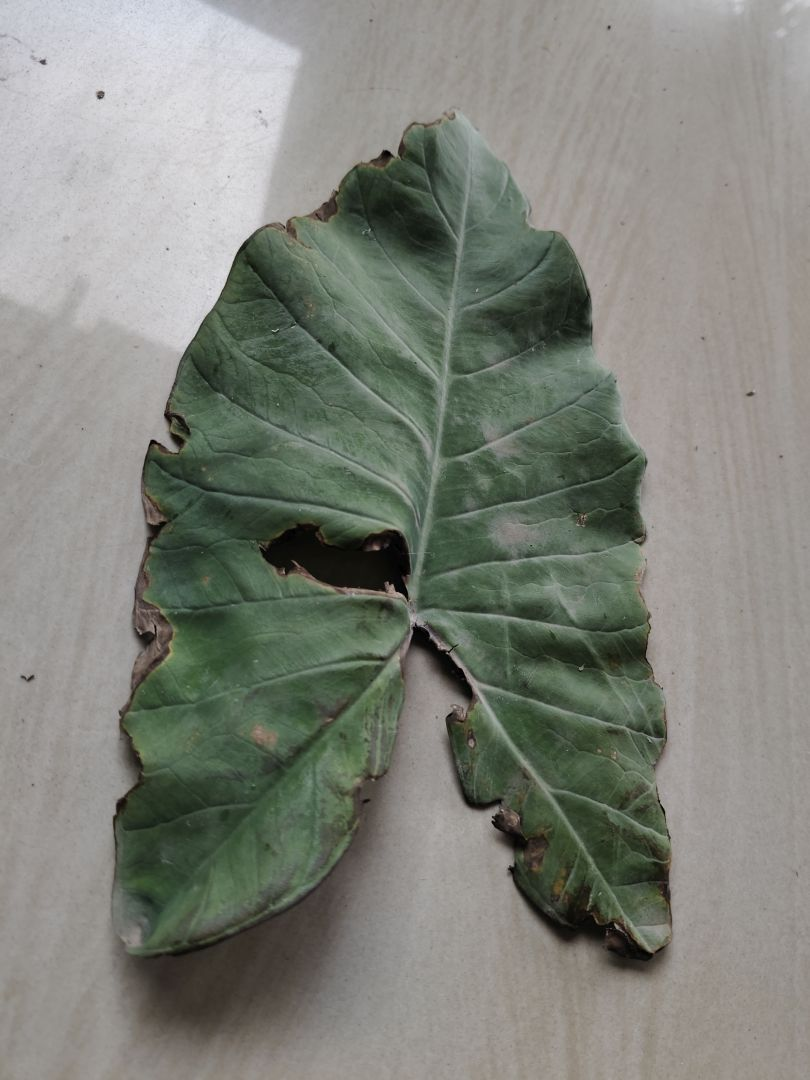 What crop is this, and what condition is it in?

taro, leaf blight
